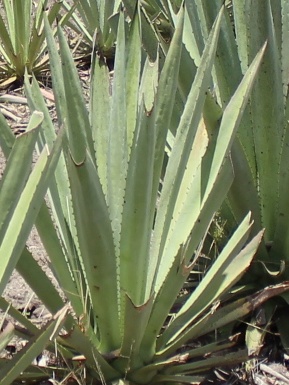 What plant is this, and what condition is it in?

agave, yellow
